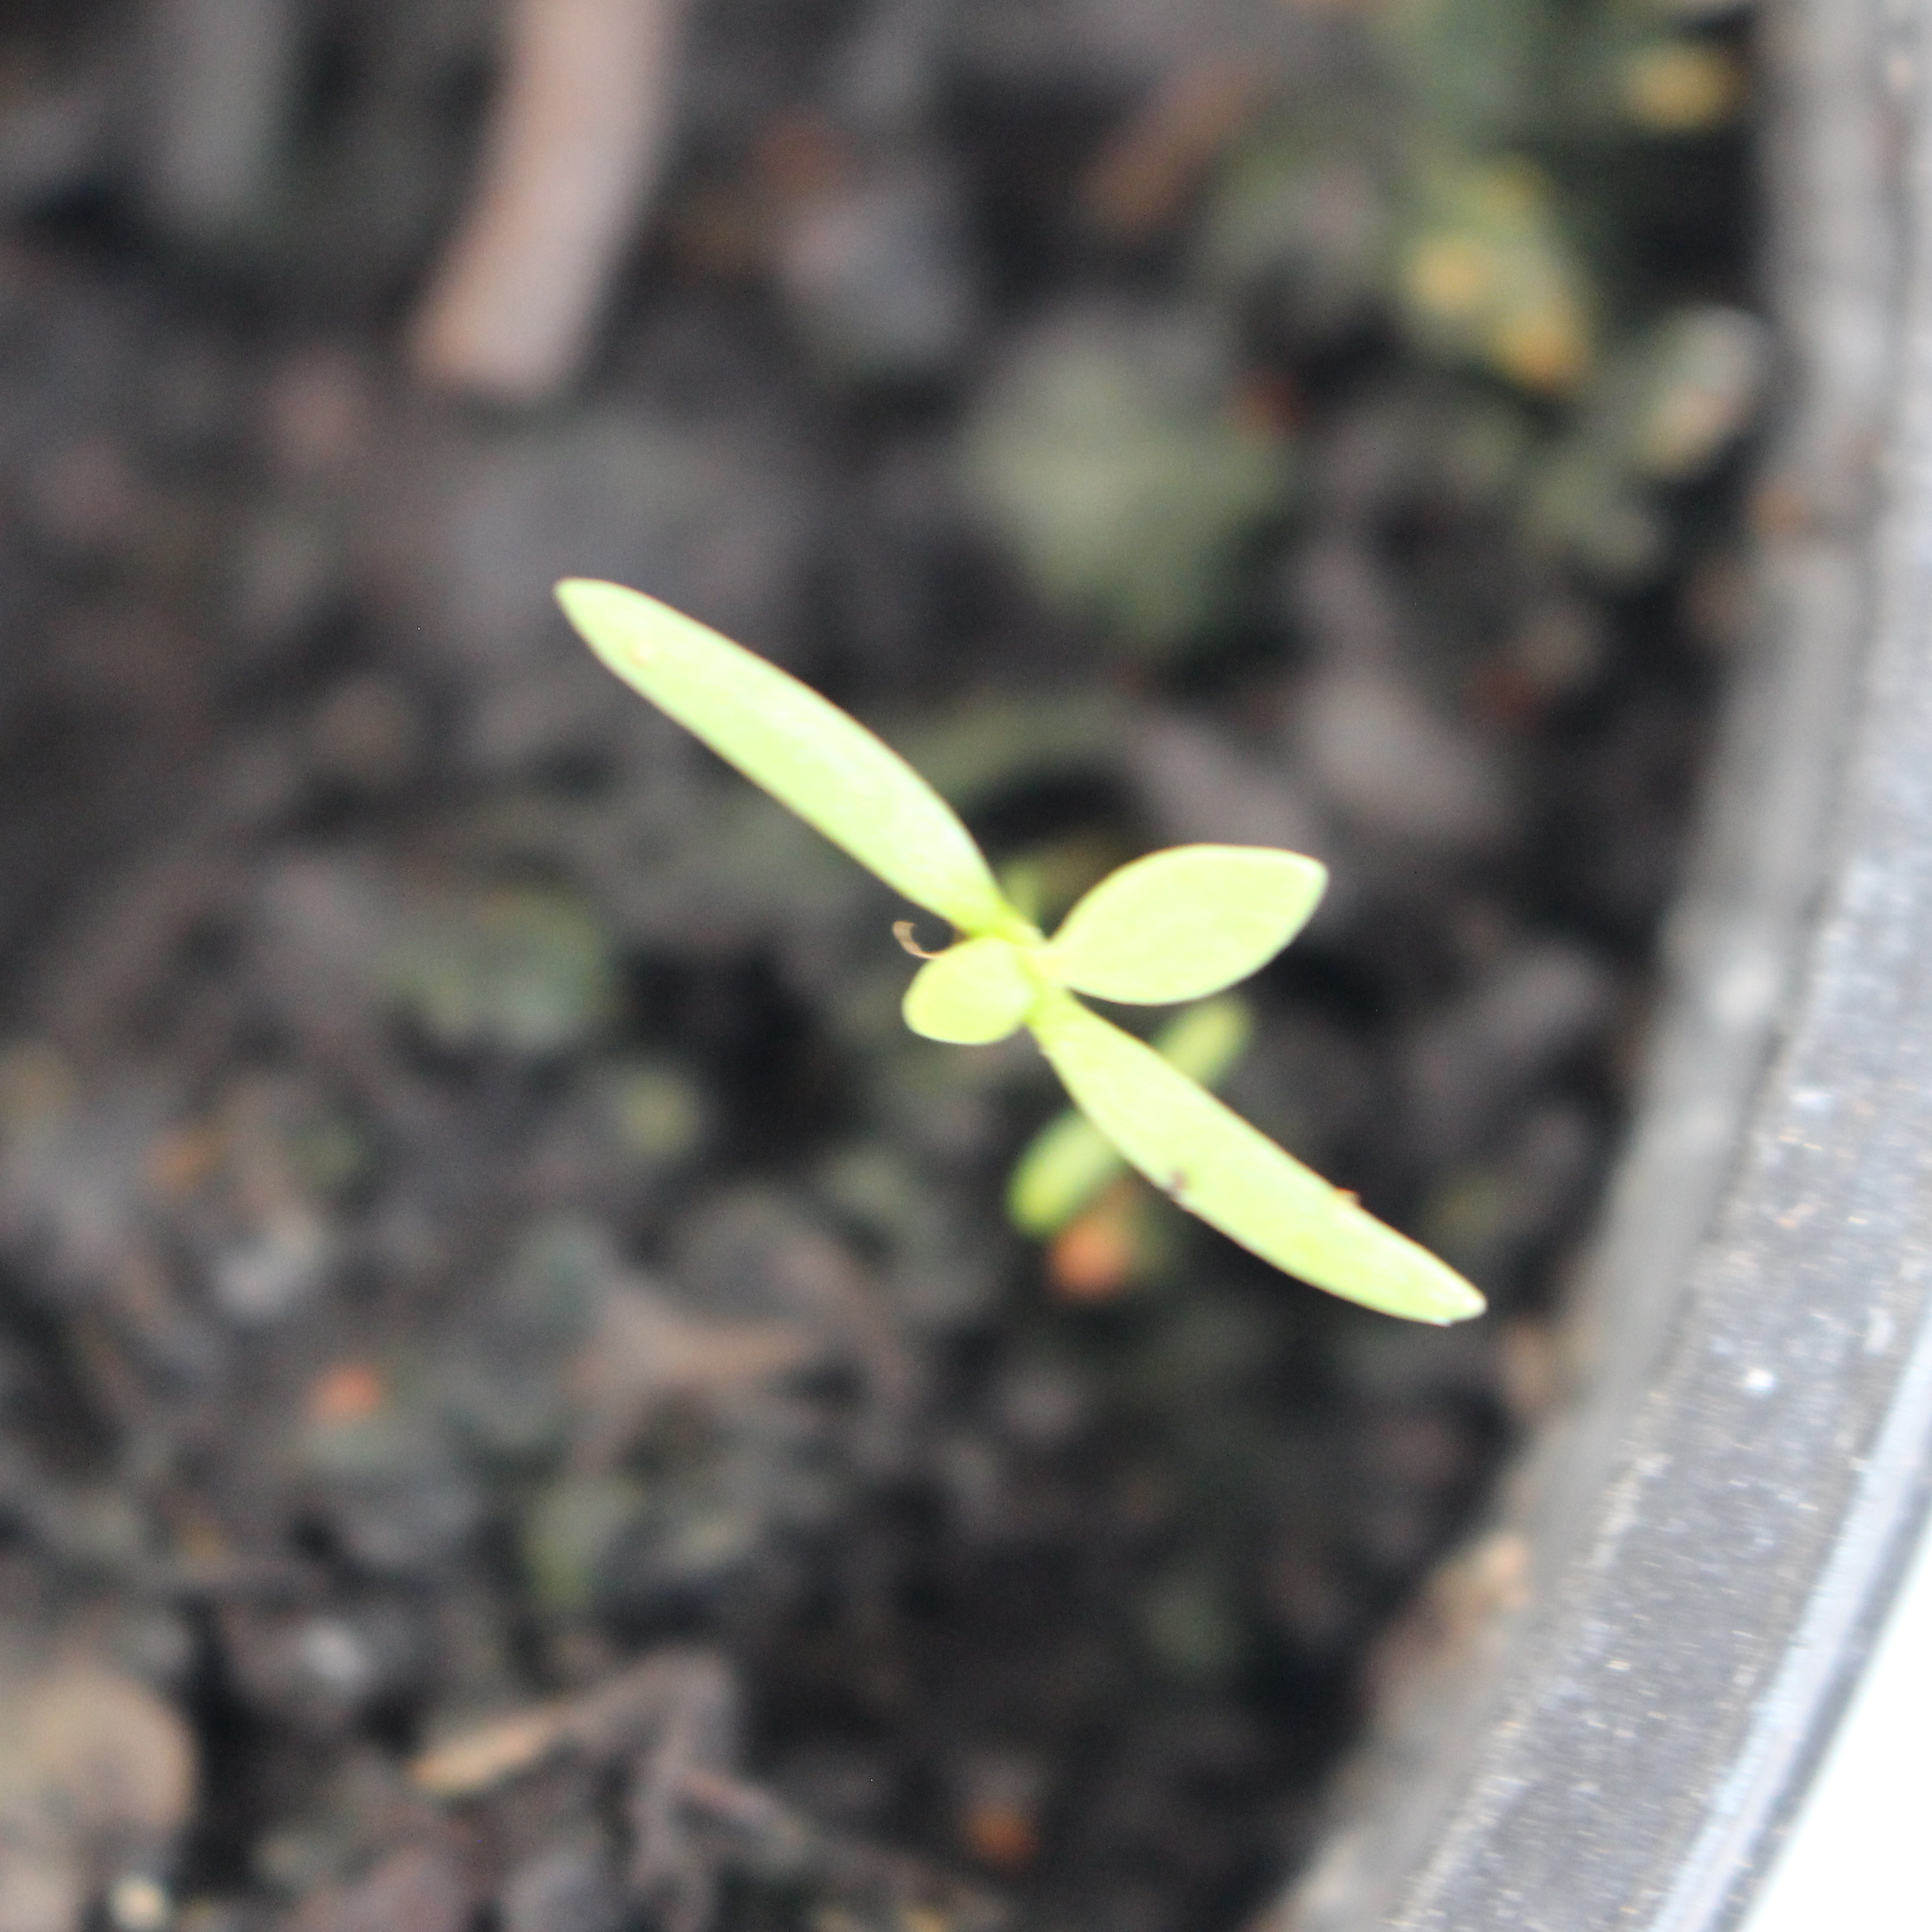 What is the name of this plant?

Papaver rhoeas
